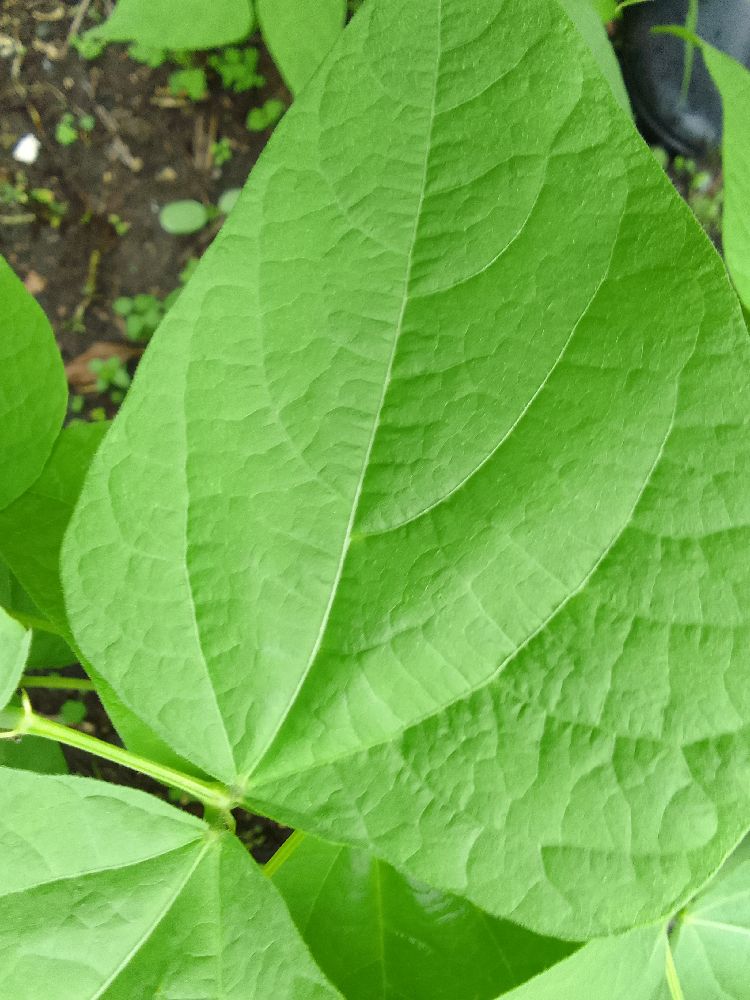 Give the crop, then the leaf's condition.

common bean, healthy
